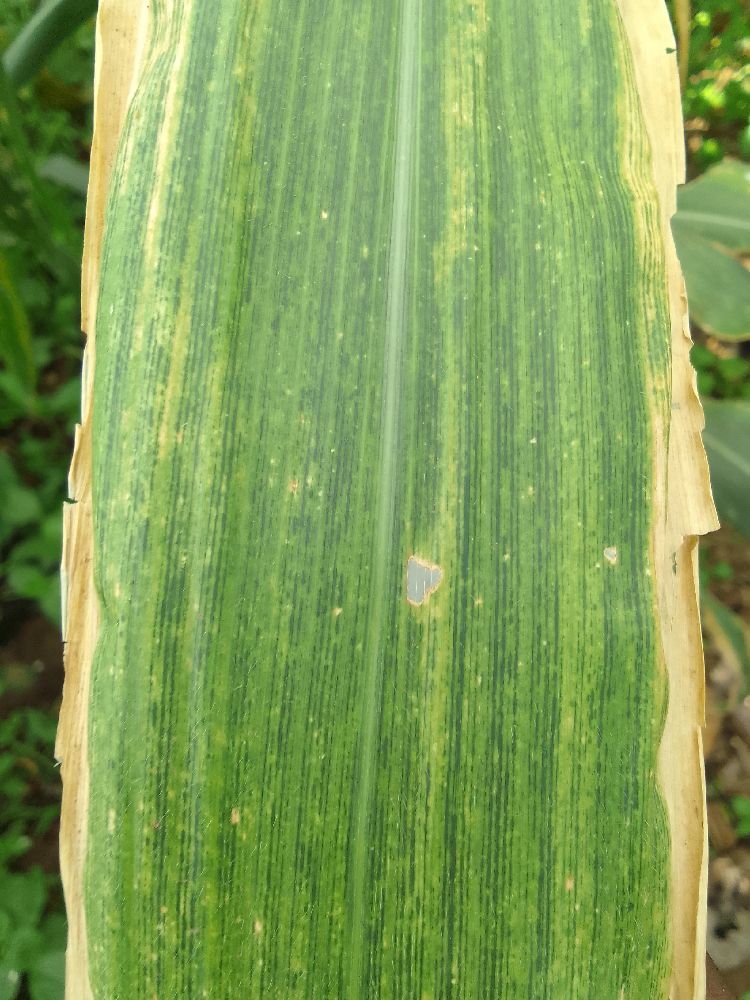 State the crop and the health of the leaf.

maize, maize lethal necrosis
